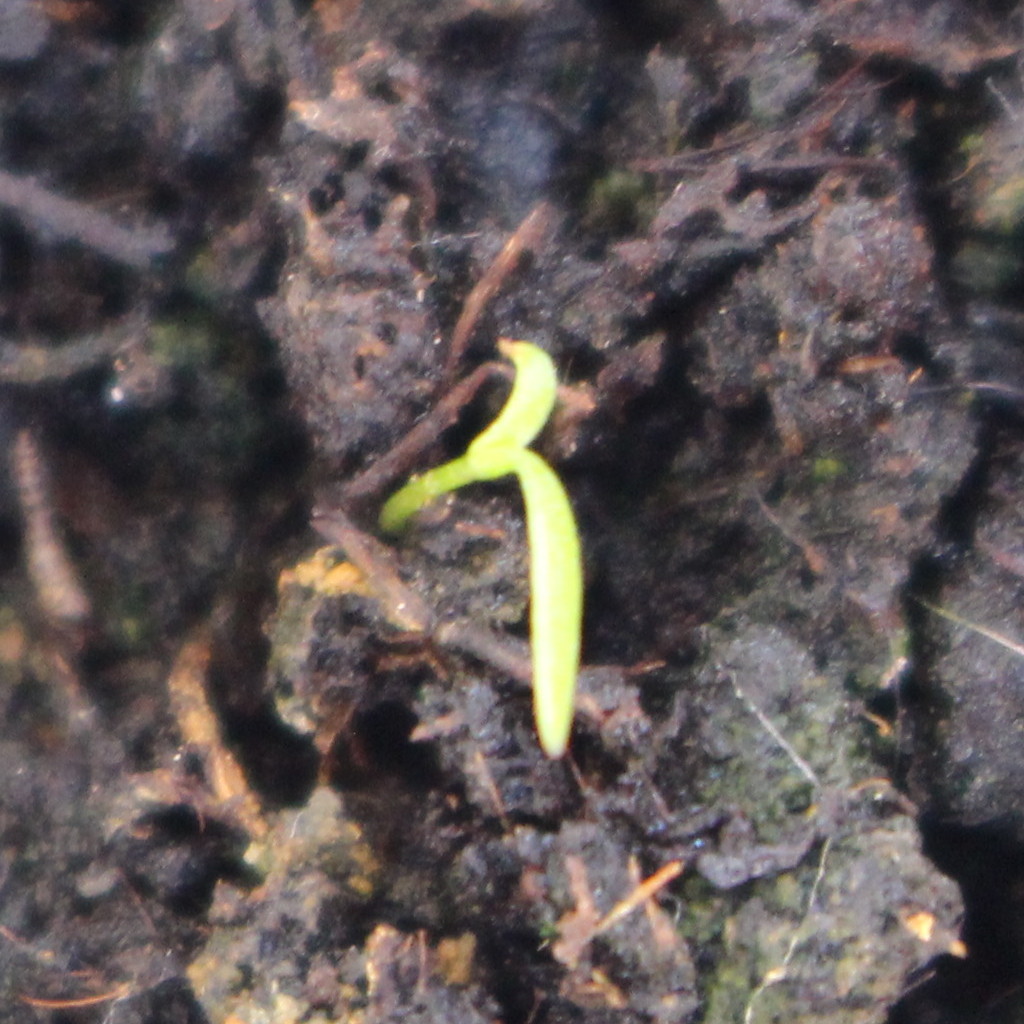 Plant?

Papaver rhoeas
